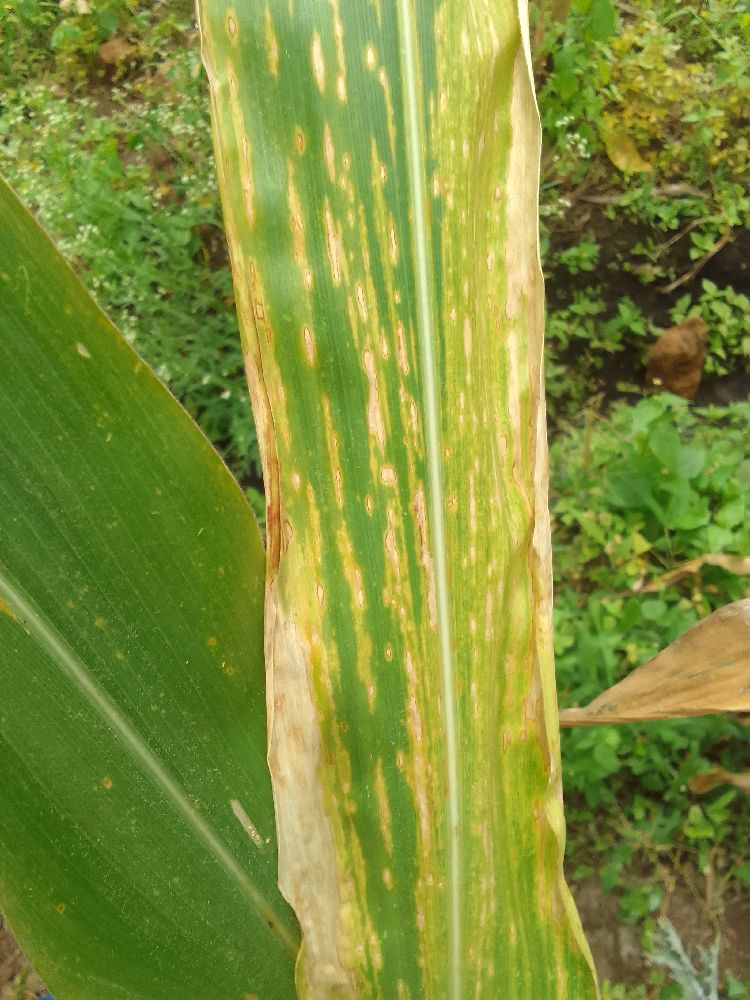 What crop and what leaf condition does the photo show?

maize, maize lethal necrosis
